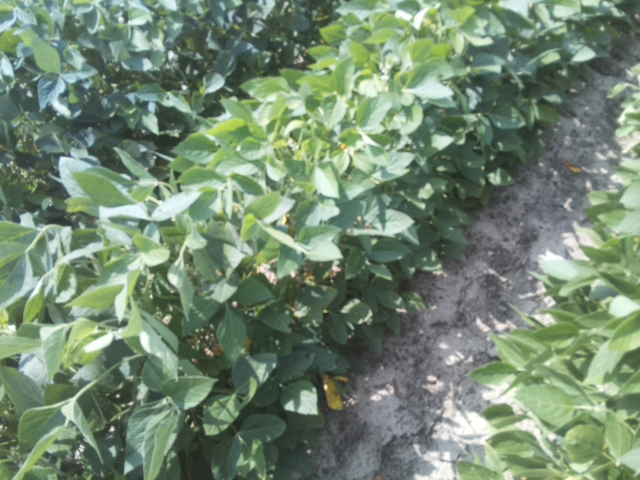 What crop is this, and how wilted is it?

soybean, leaves with no wilting
